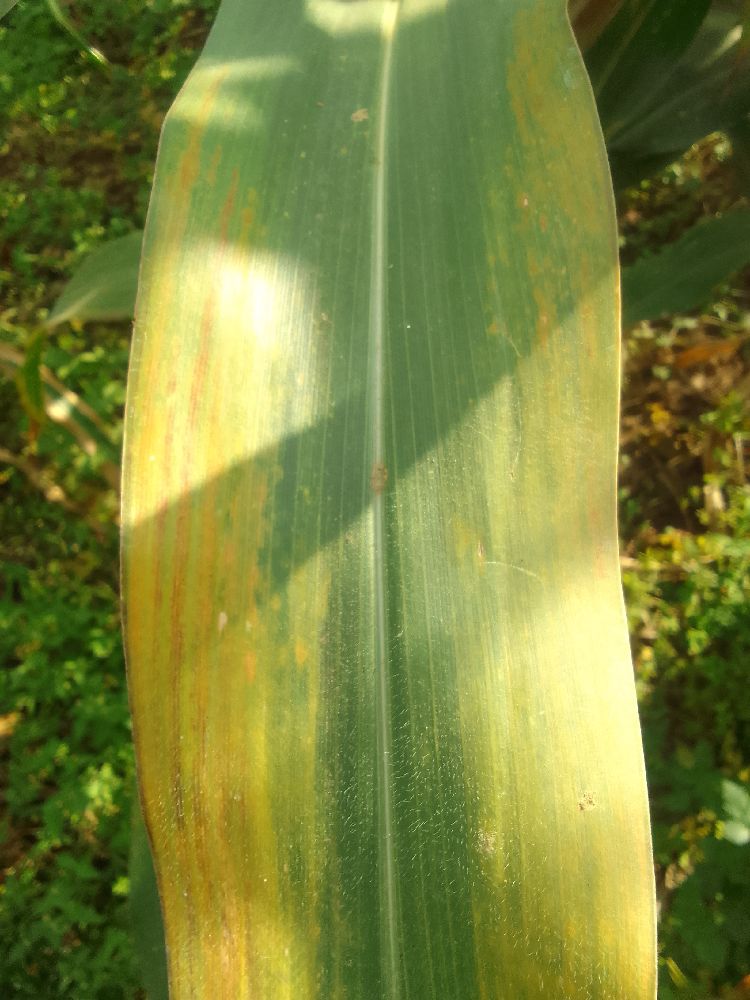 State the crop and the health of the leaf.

maize, maize lethal necrosis
